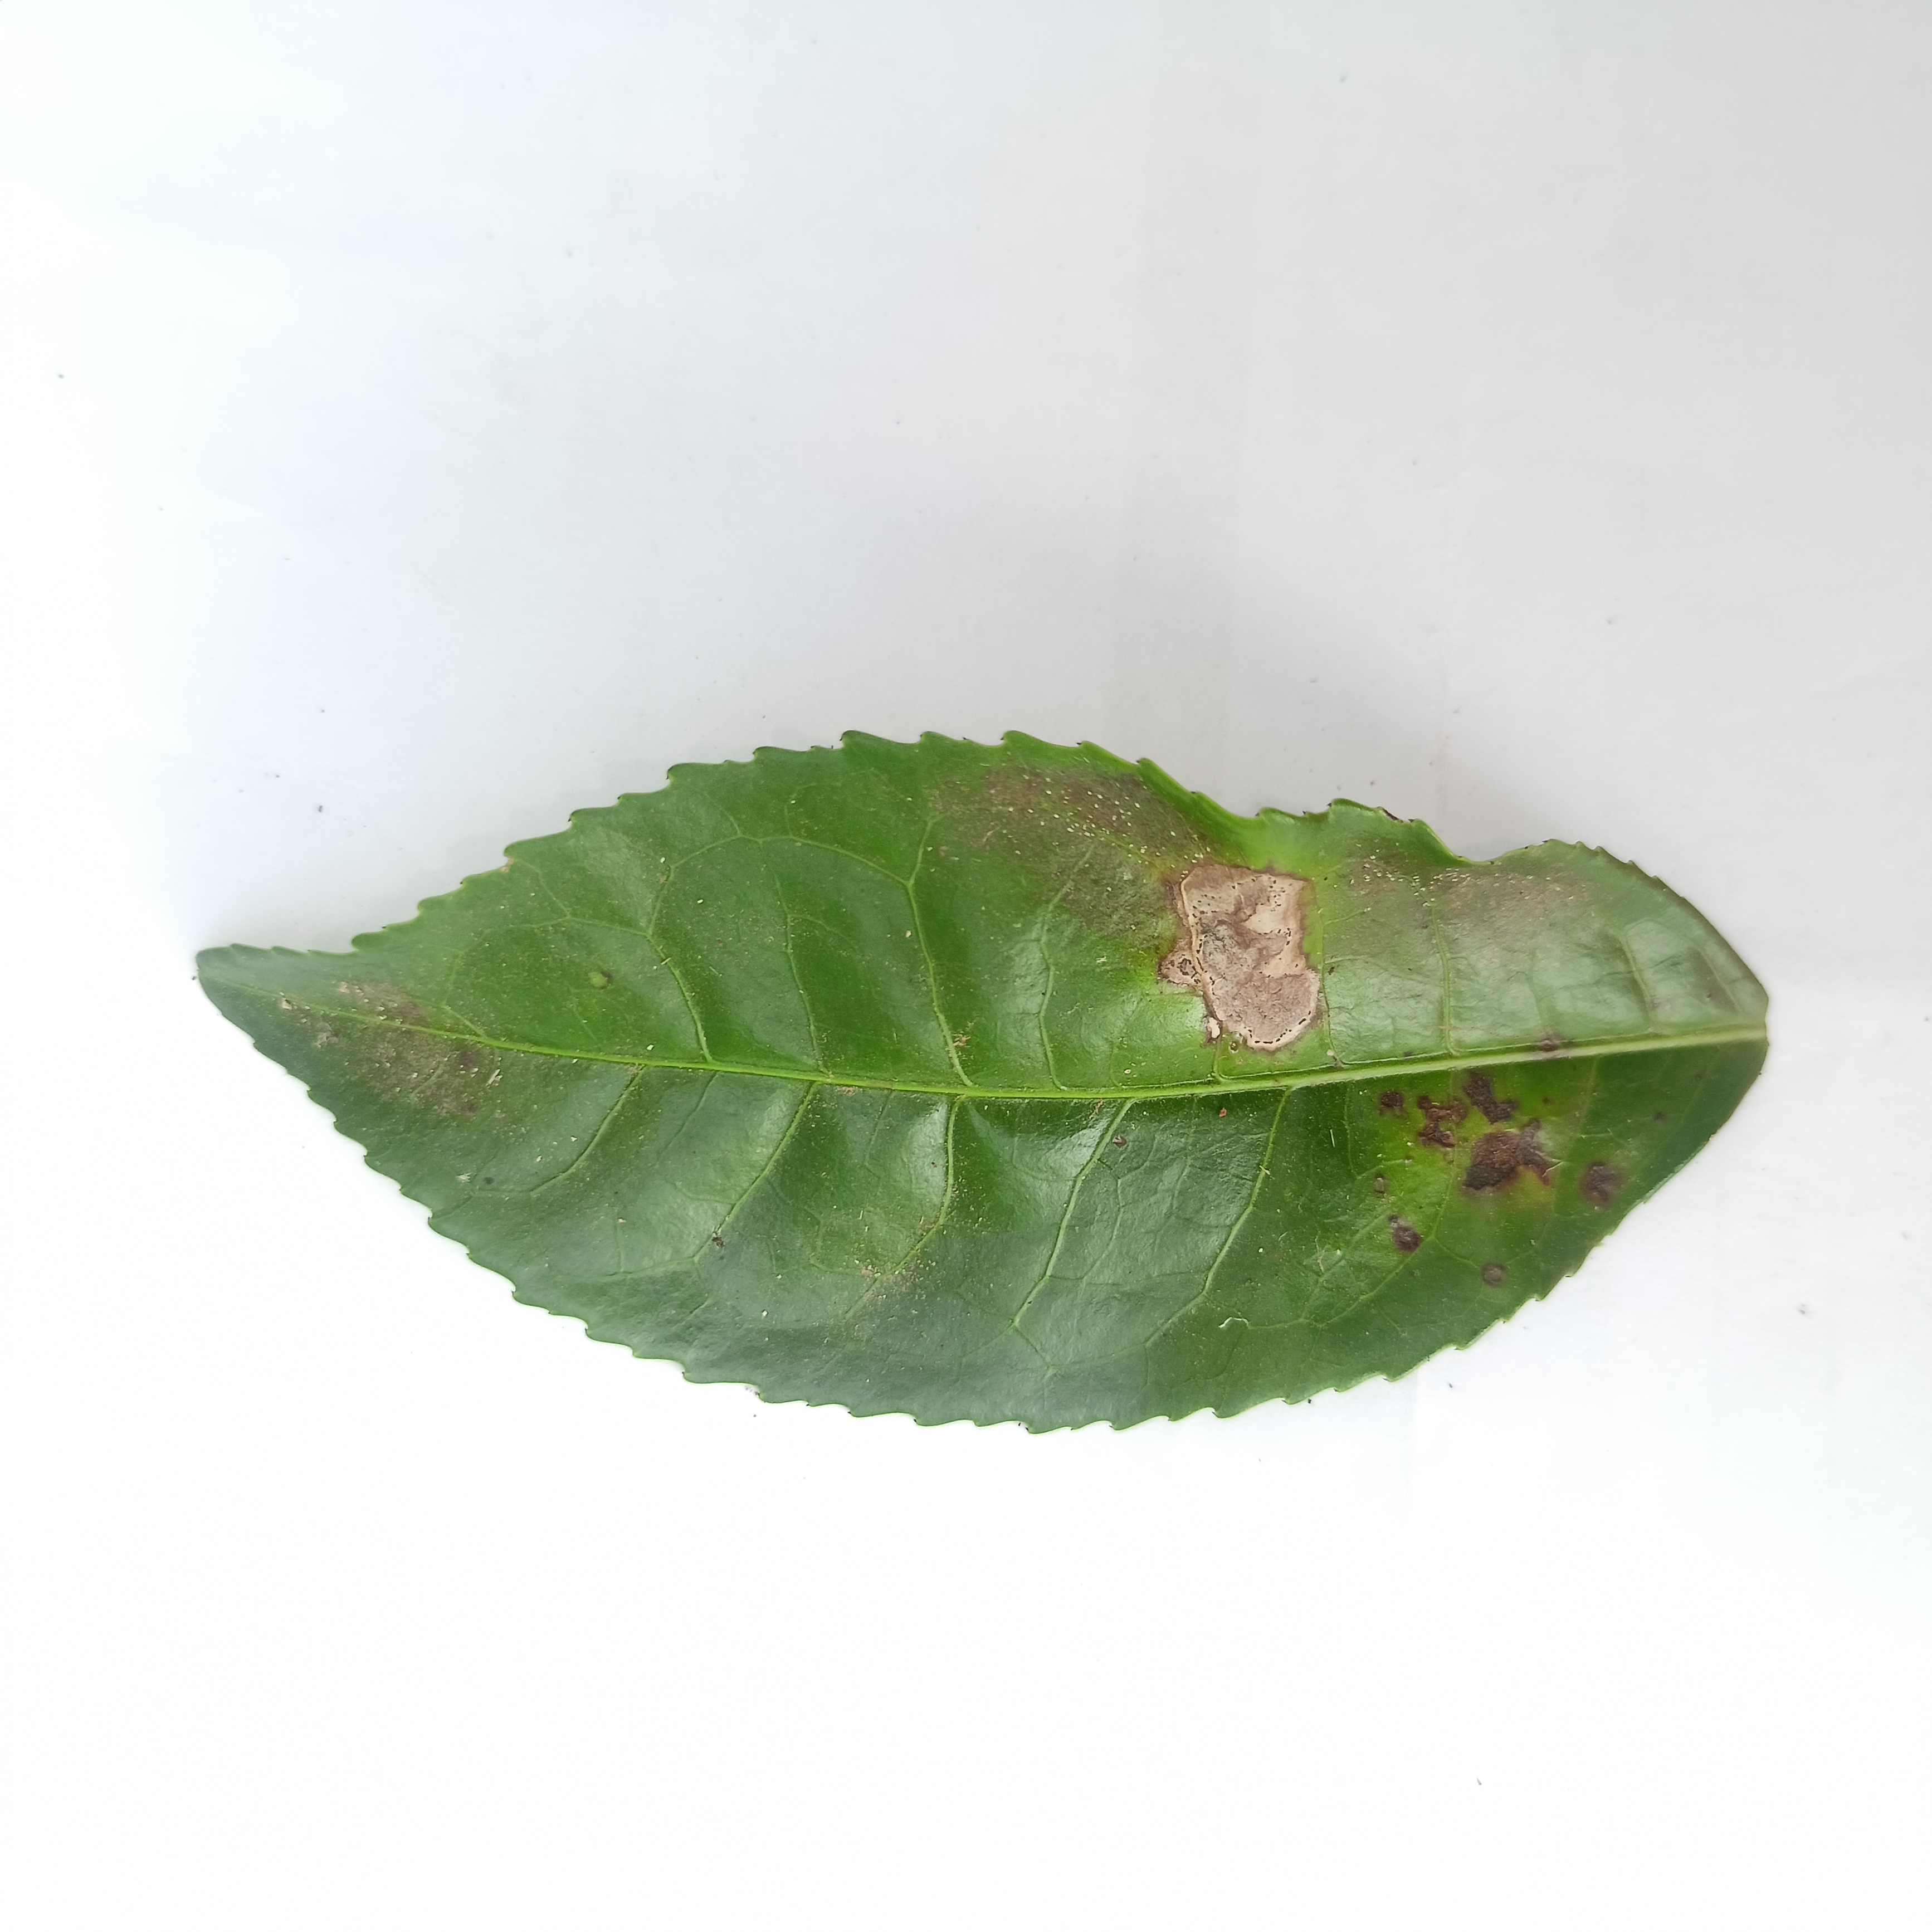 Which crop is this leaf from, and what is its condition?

tea, brown blight
